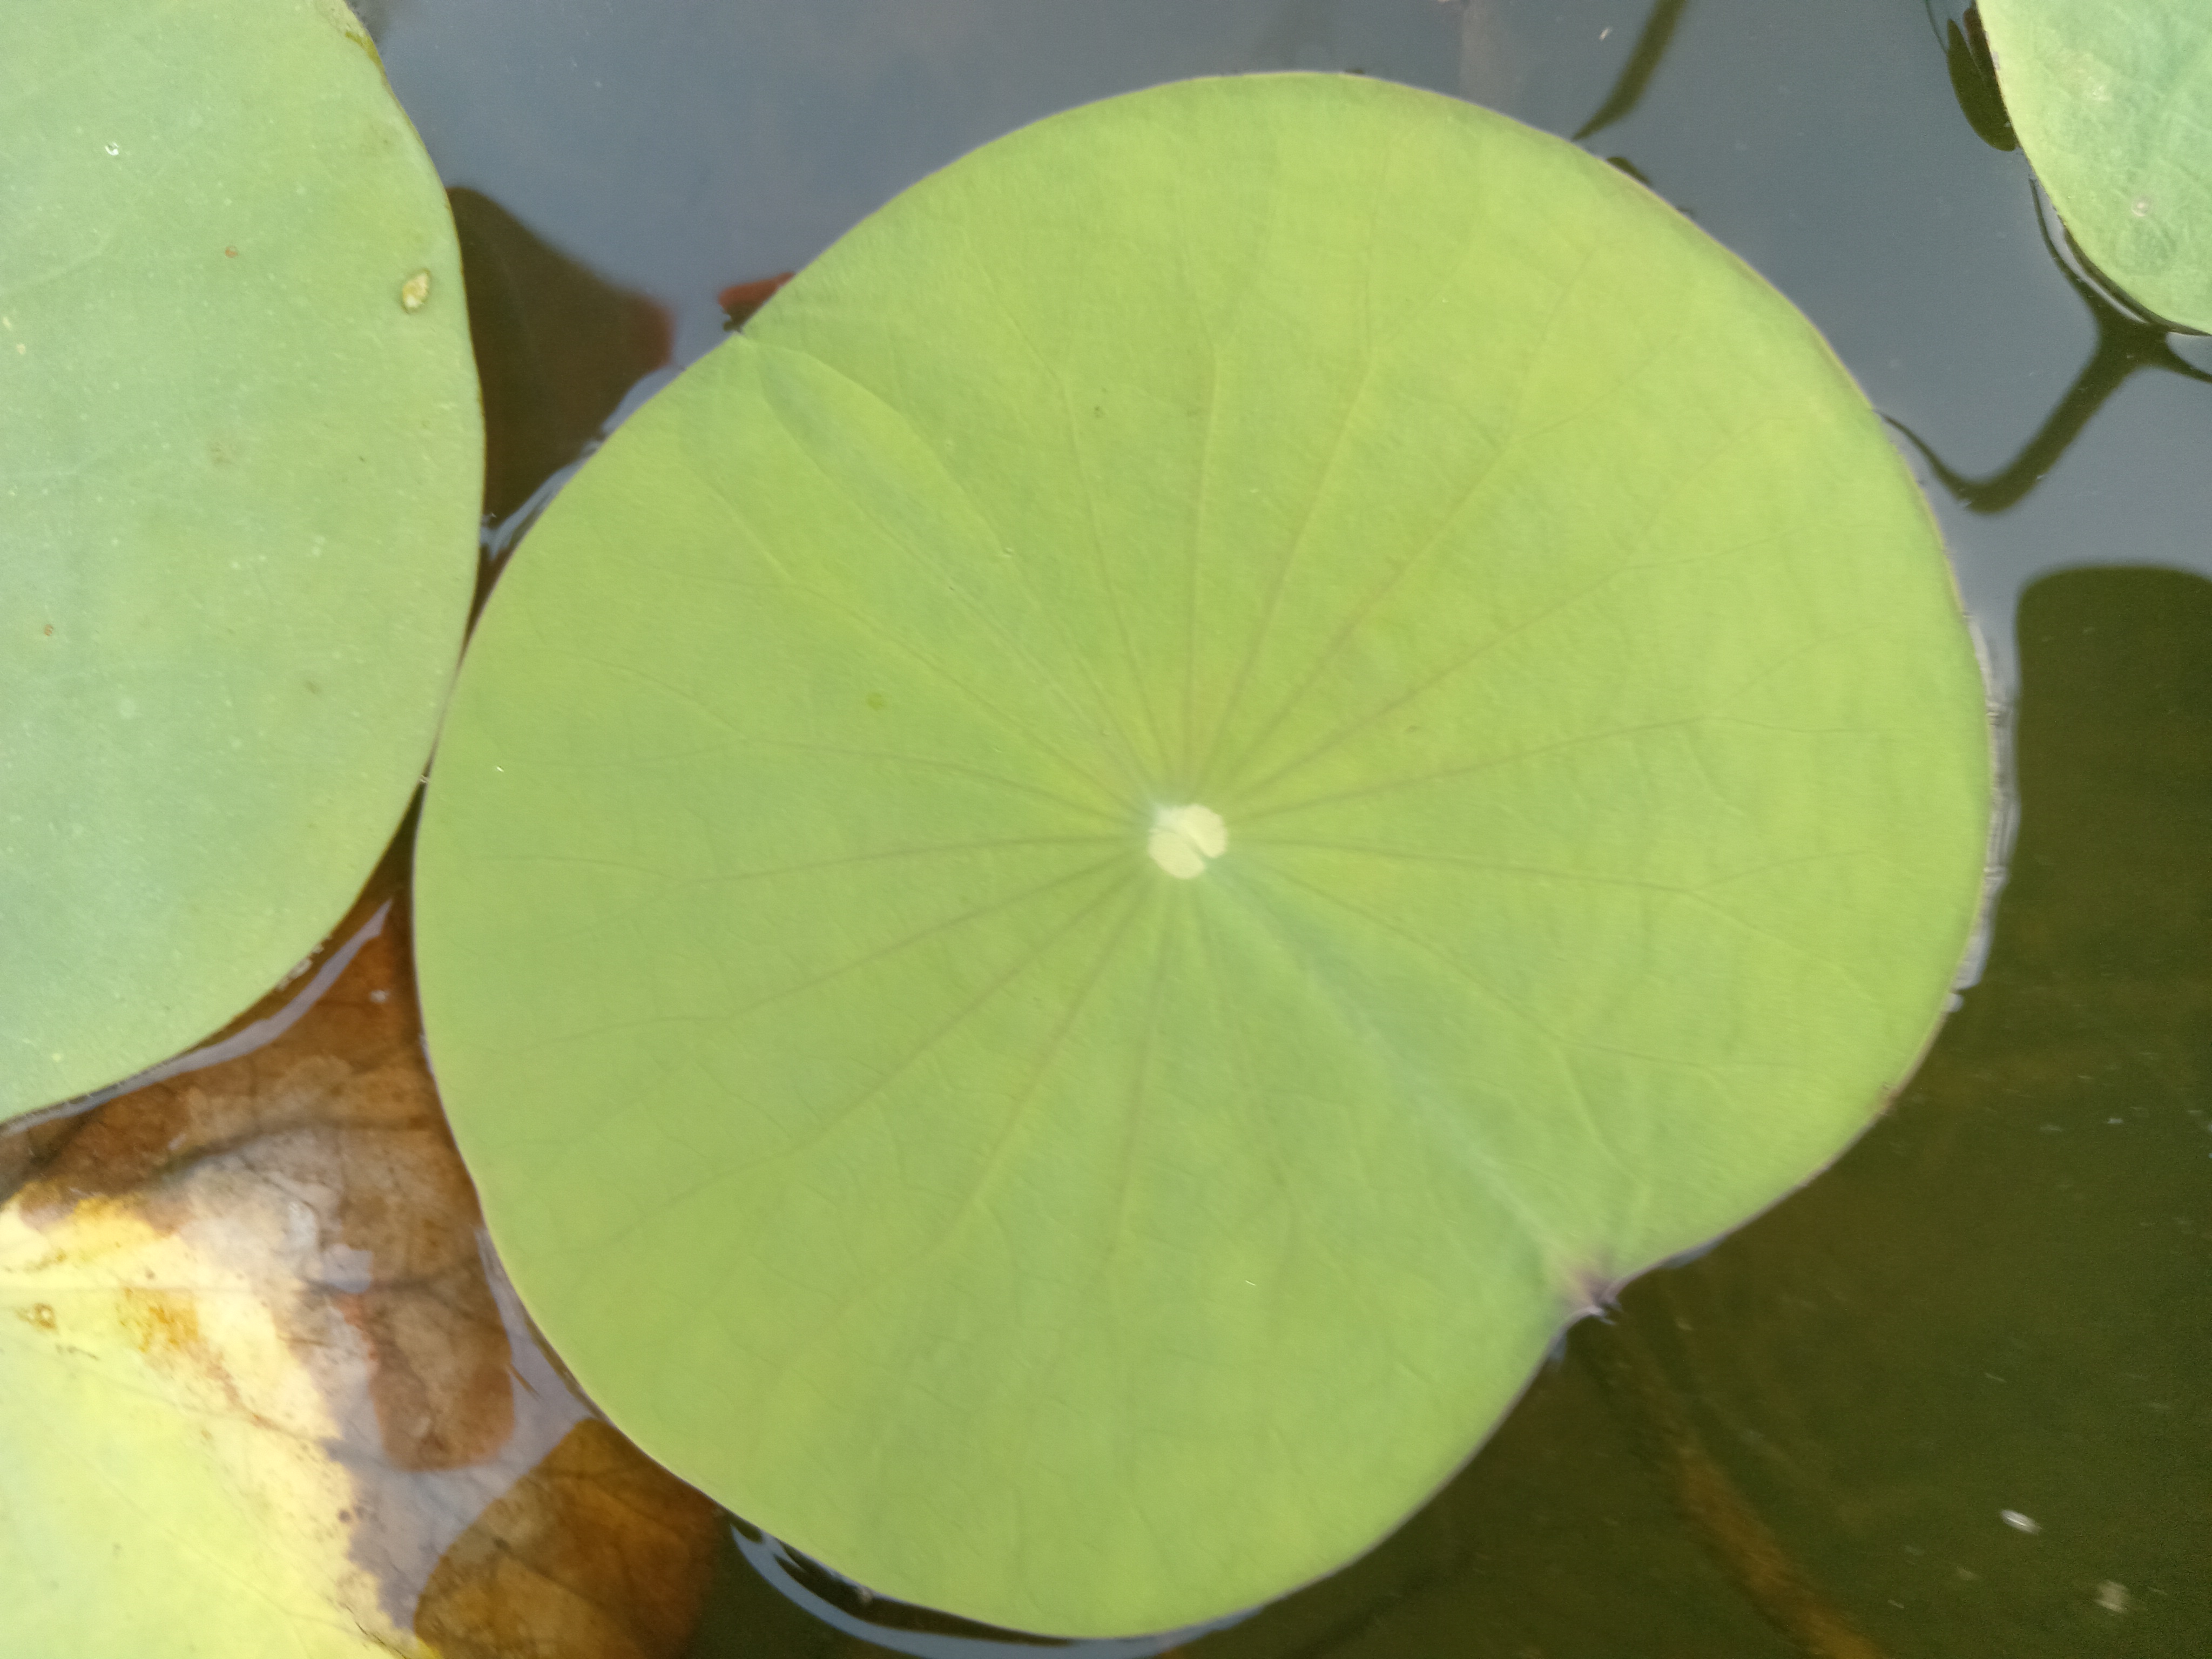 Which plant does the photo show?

lotus
